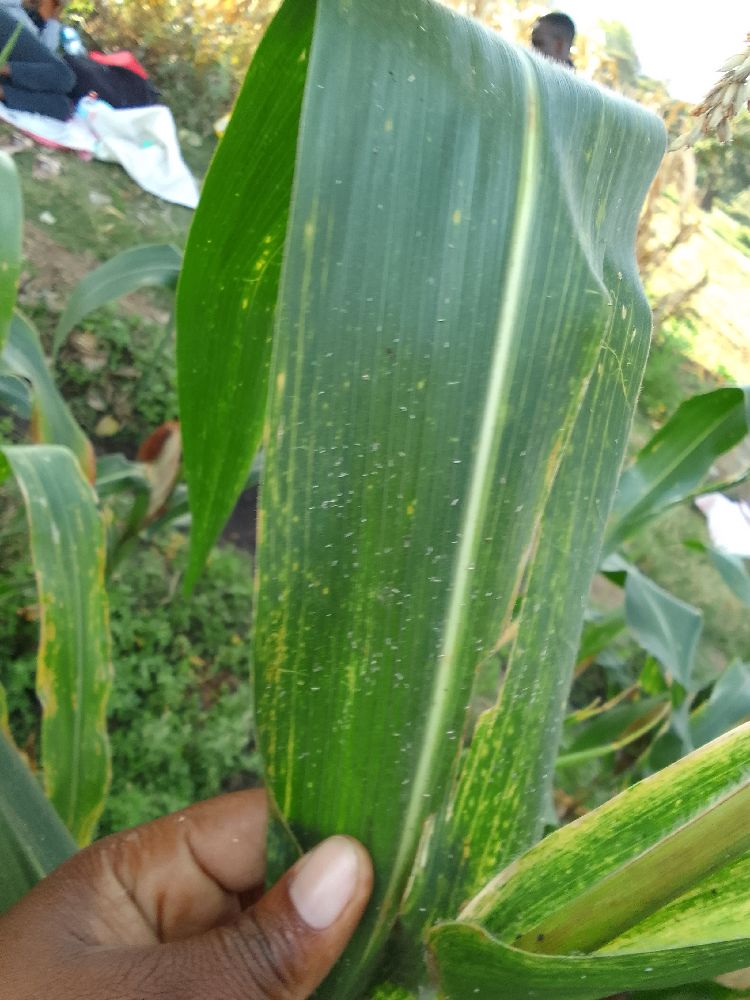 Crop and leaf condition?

maize, maize lethal necrosis
